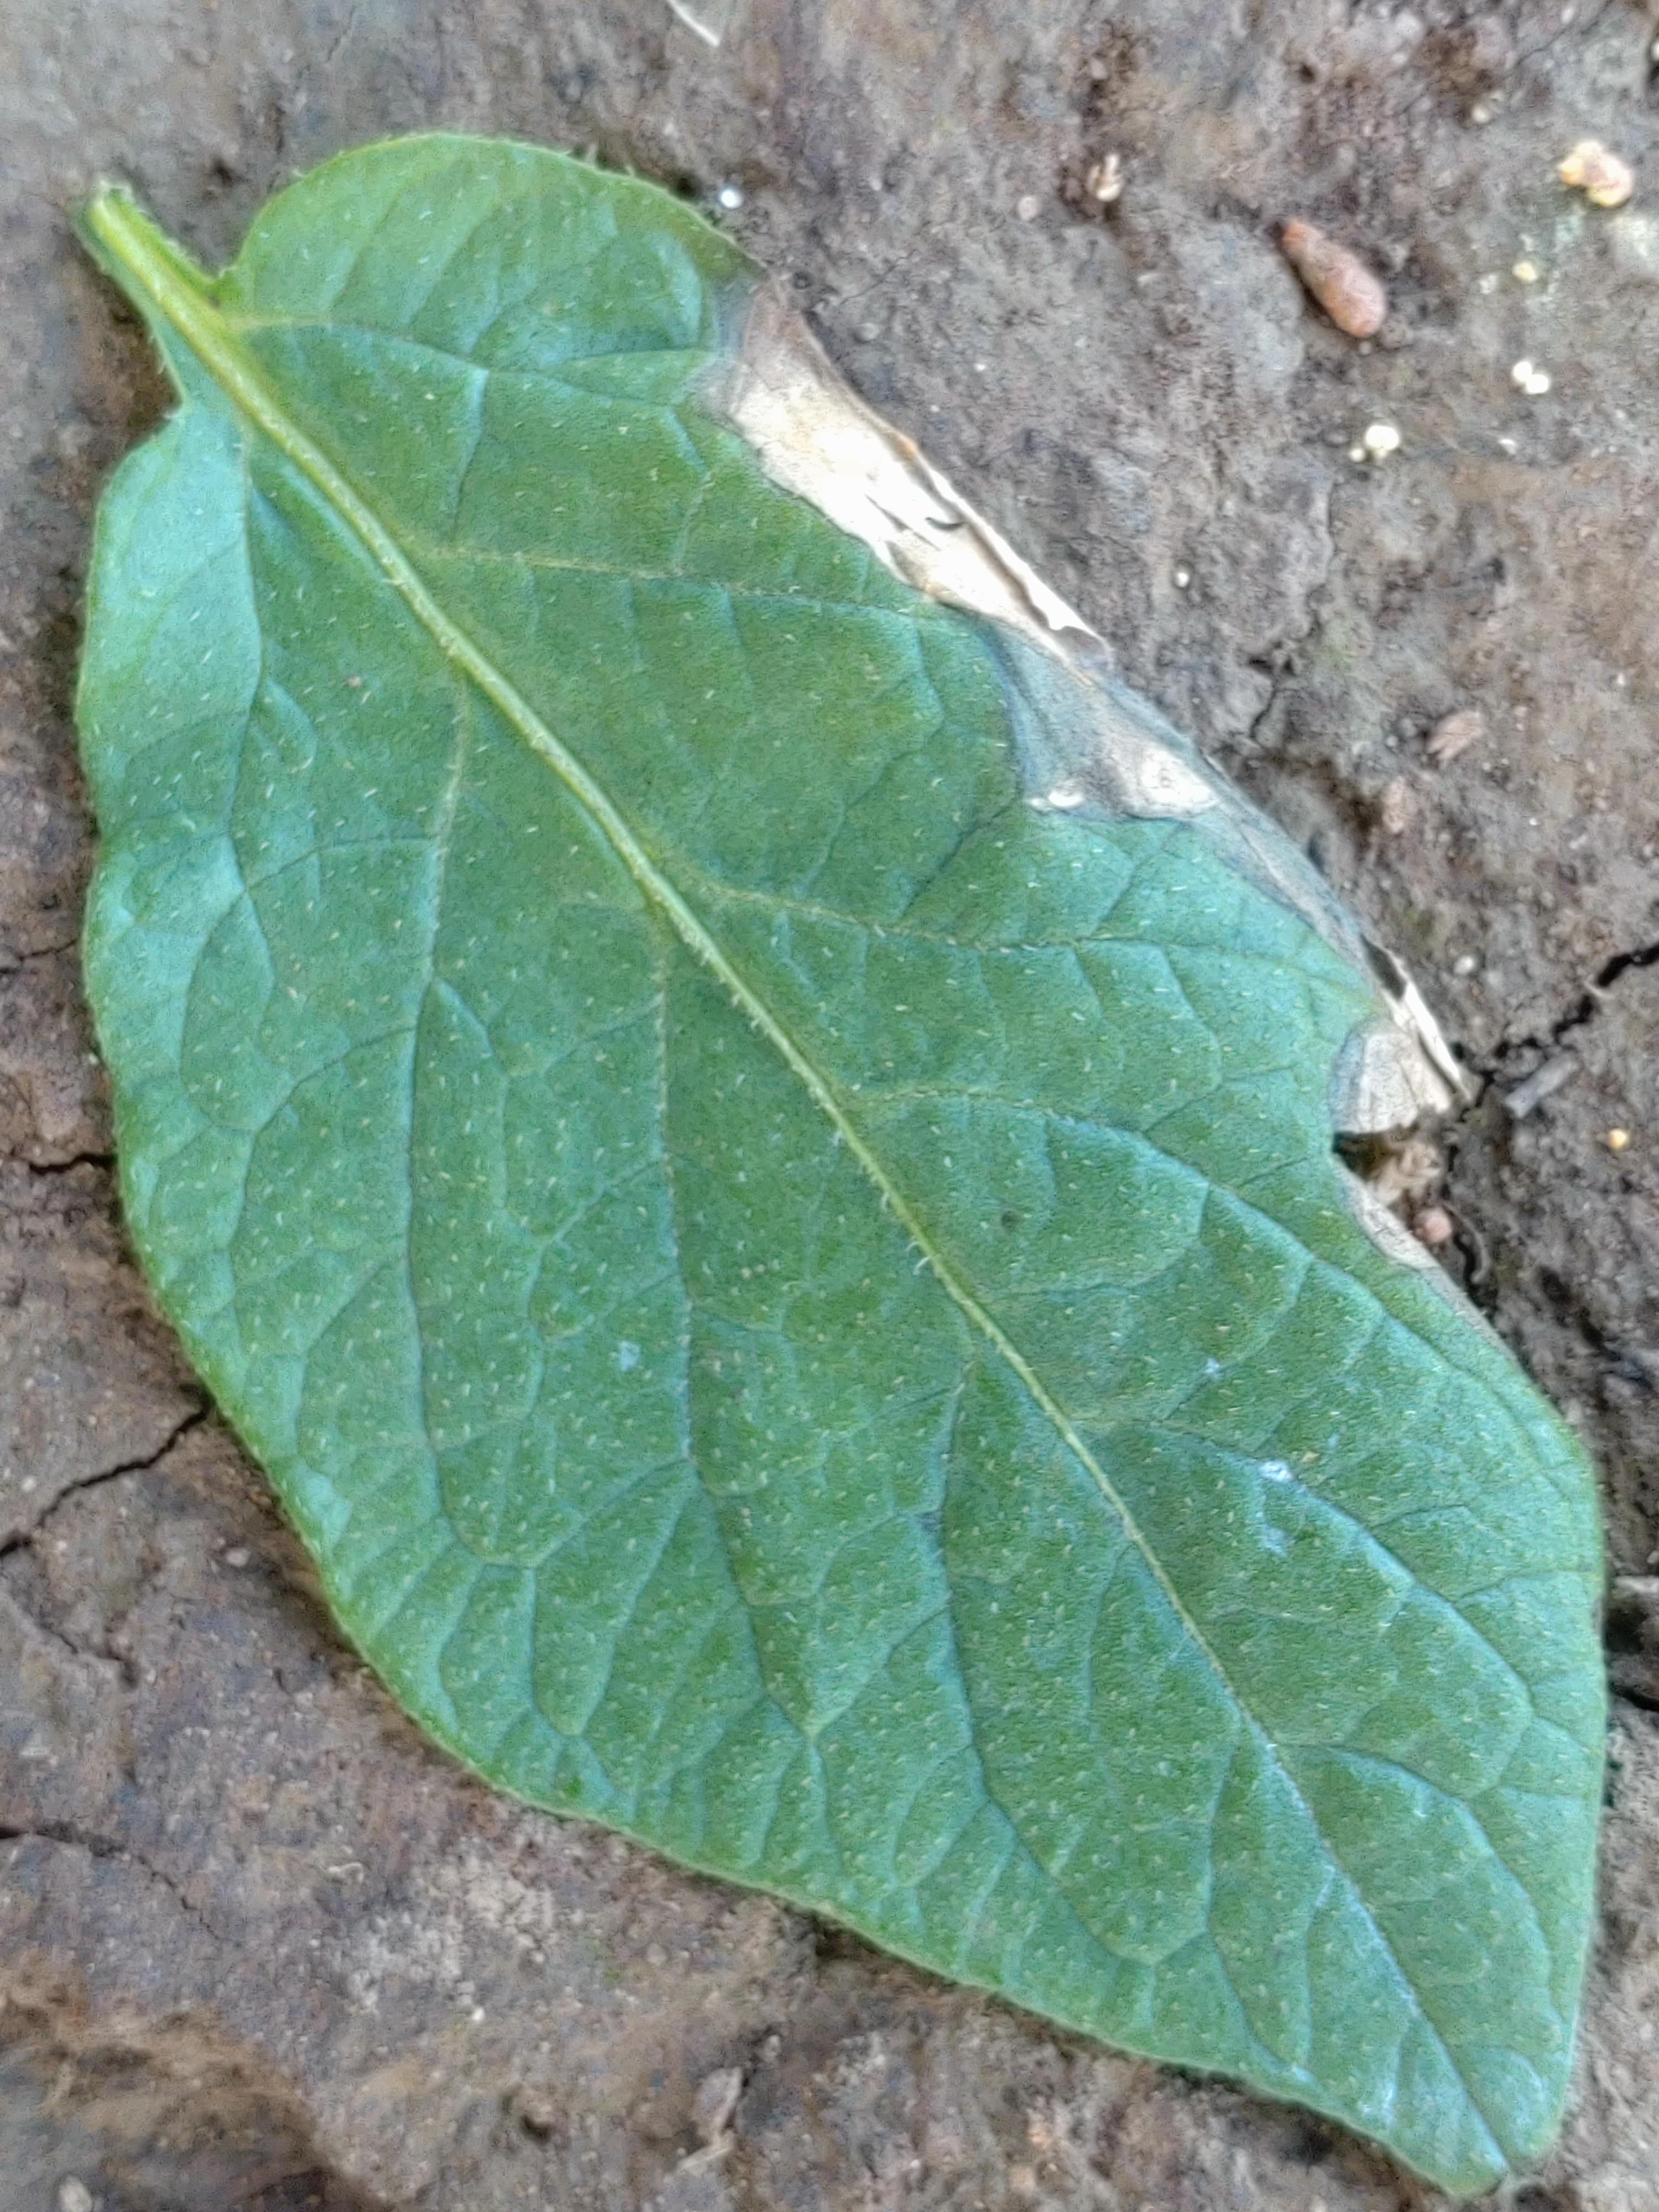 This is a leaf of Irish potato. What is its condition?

early blight
